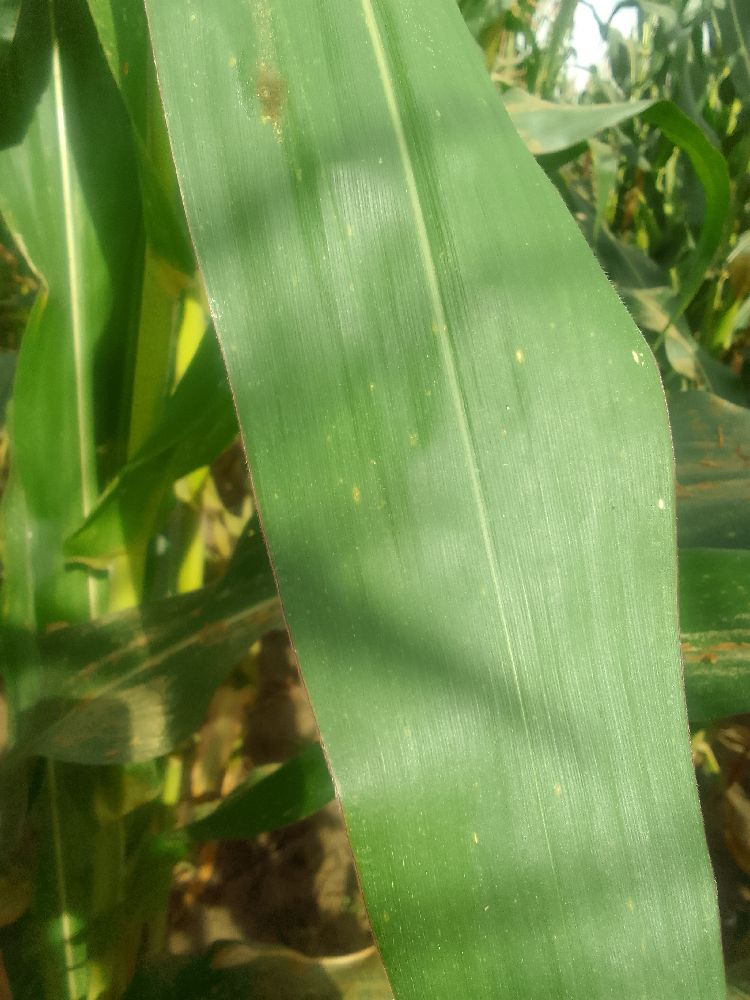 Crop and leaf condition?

maize, healthy
